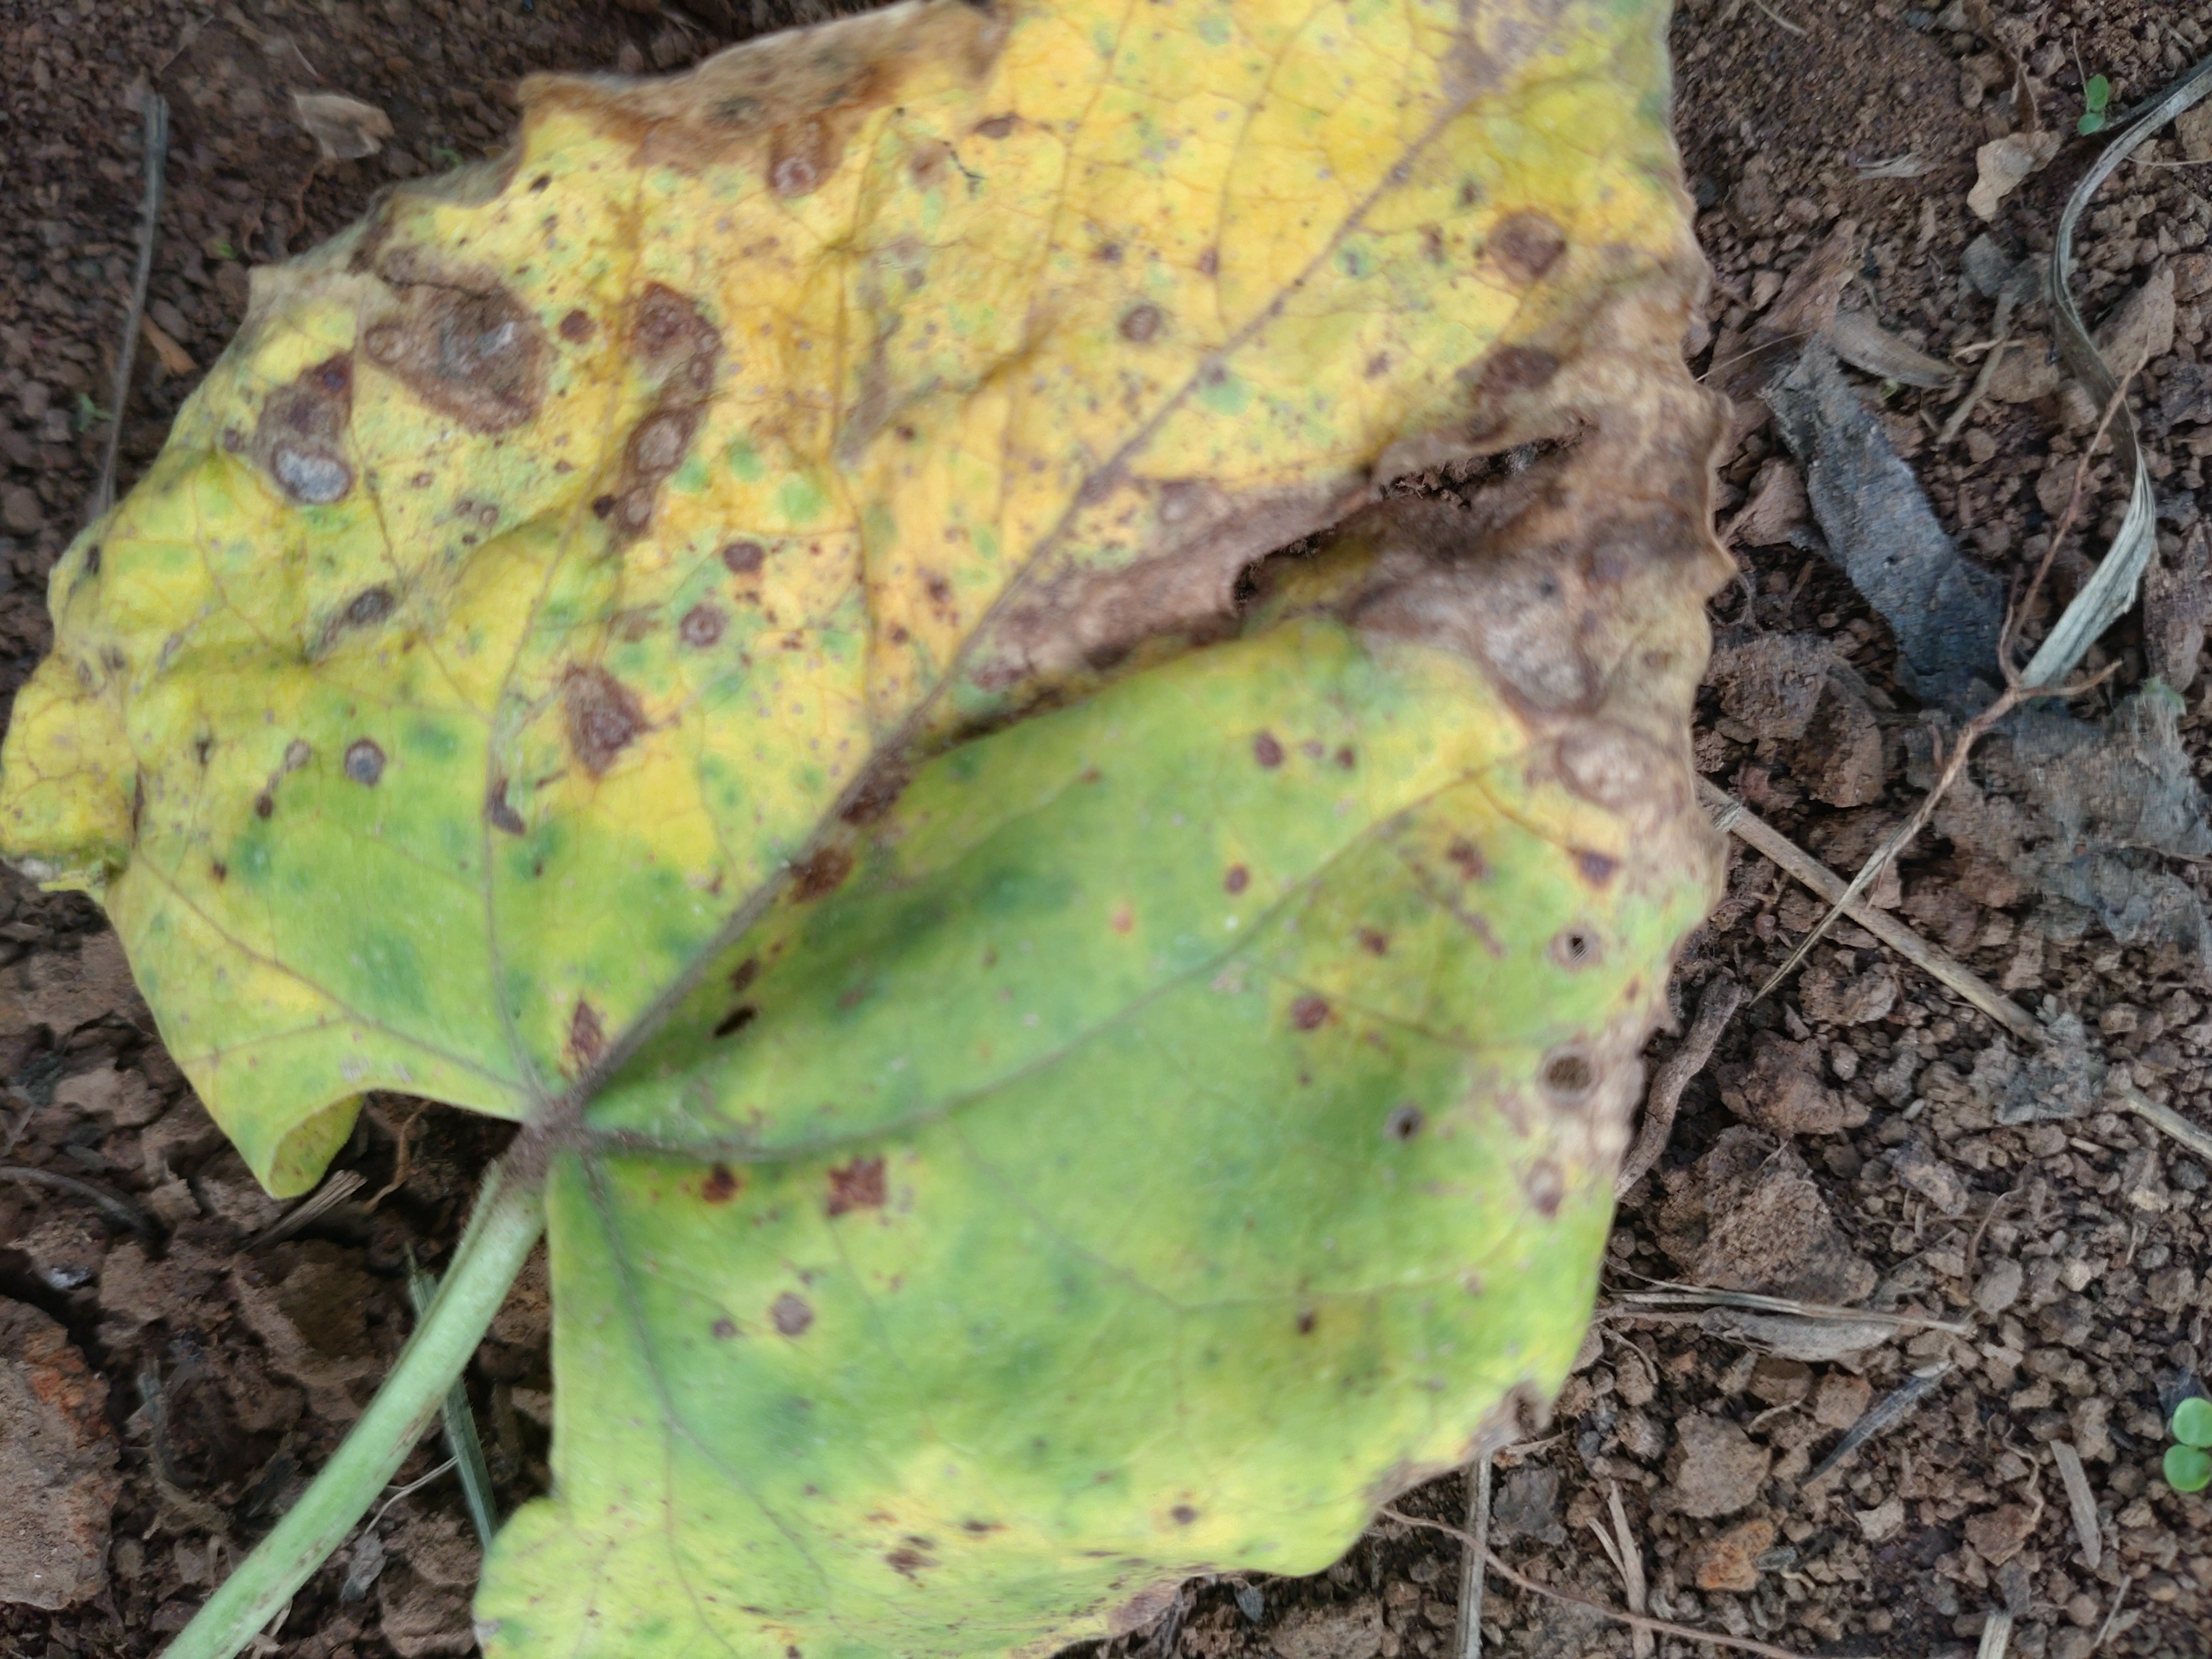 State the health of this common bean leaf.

rust
